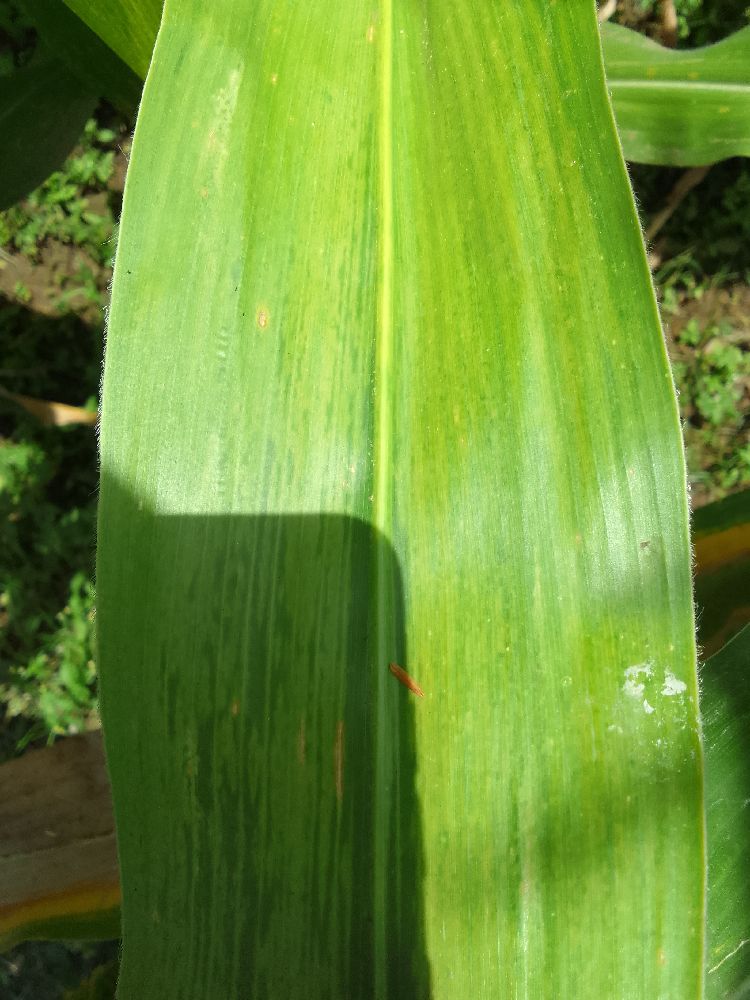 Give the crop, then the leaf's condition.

maize, maize lethal necrosis
